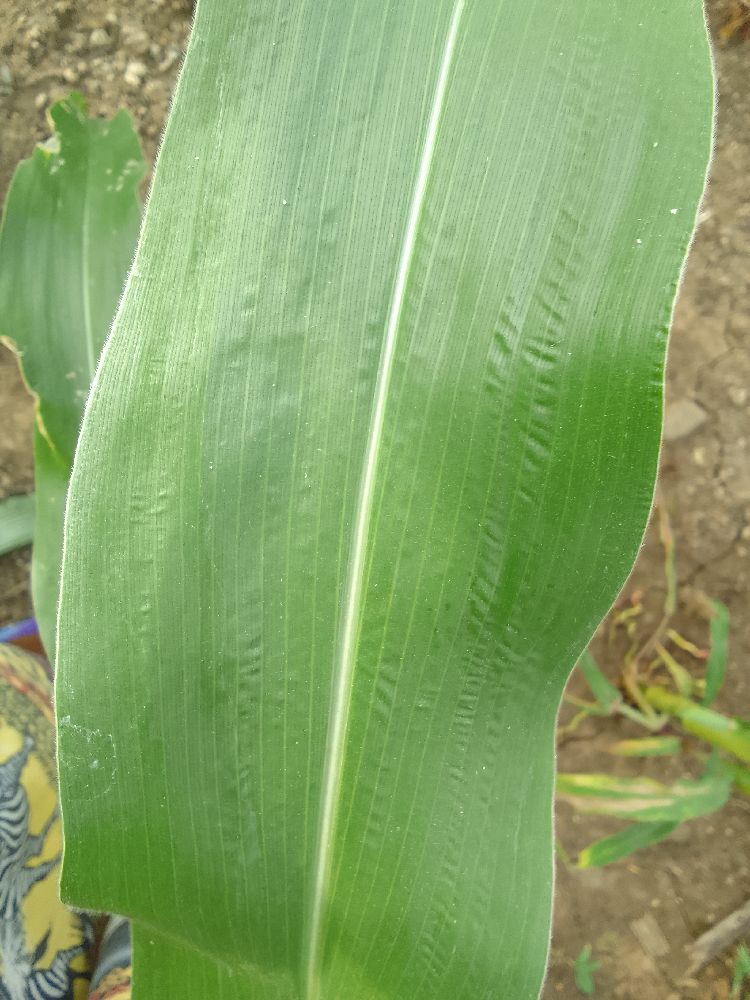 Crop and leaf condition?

maize, healthy
